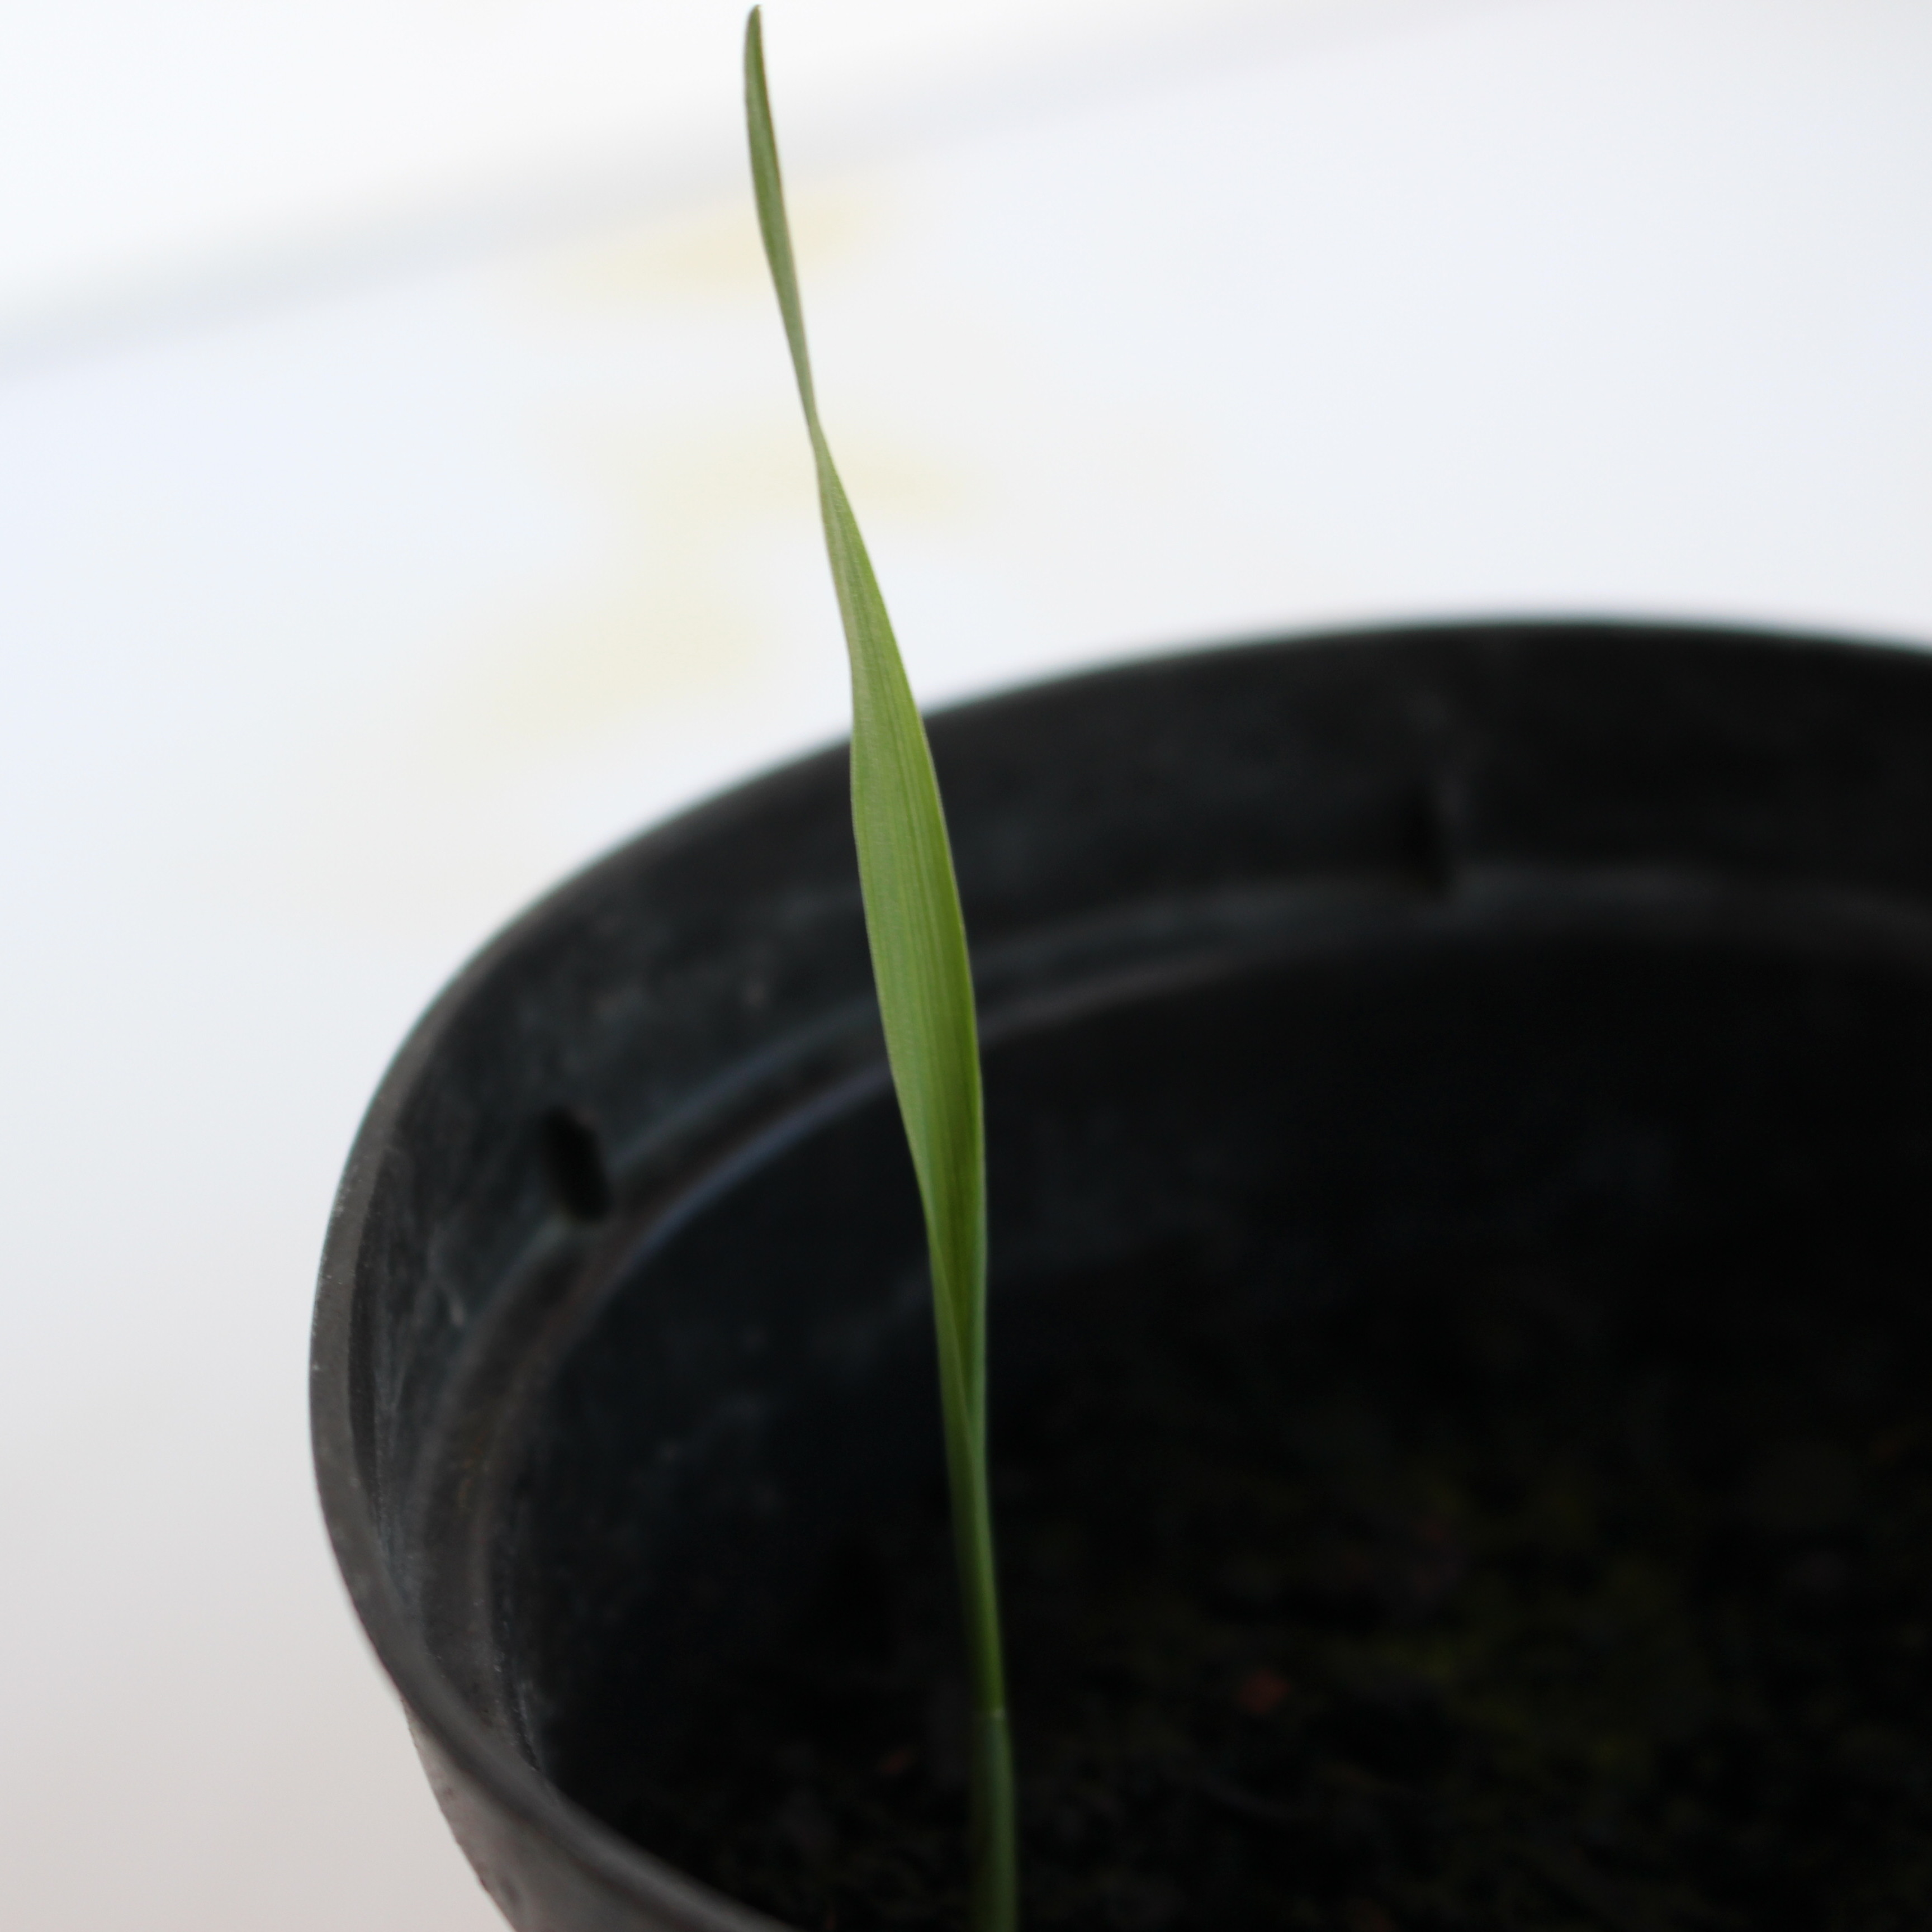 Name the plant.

Avena sterilis
